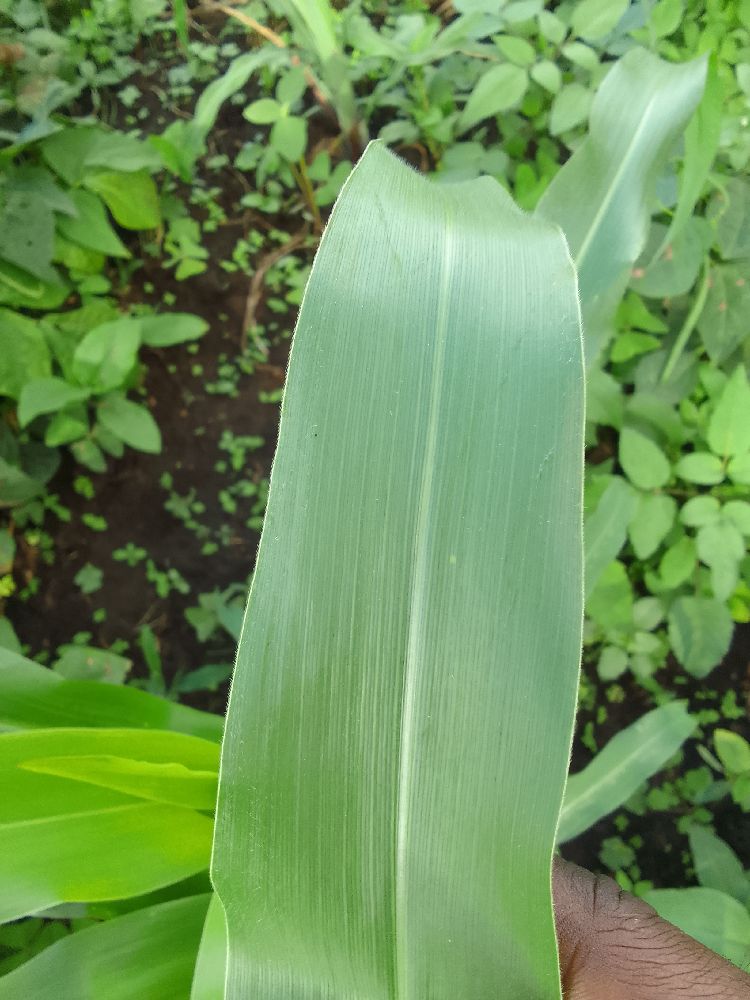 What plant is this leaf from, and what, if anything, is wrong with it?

maize, healthy
